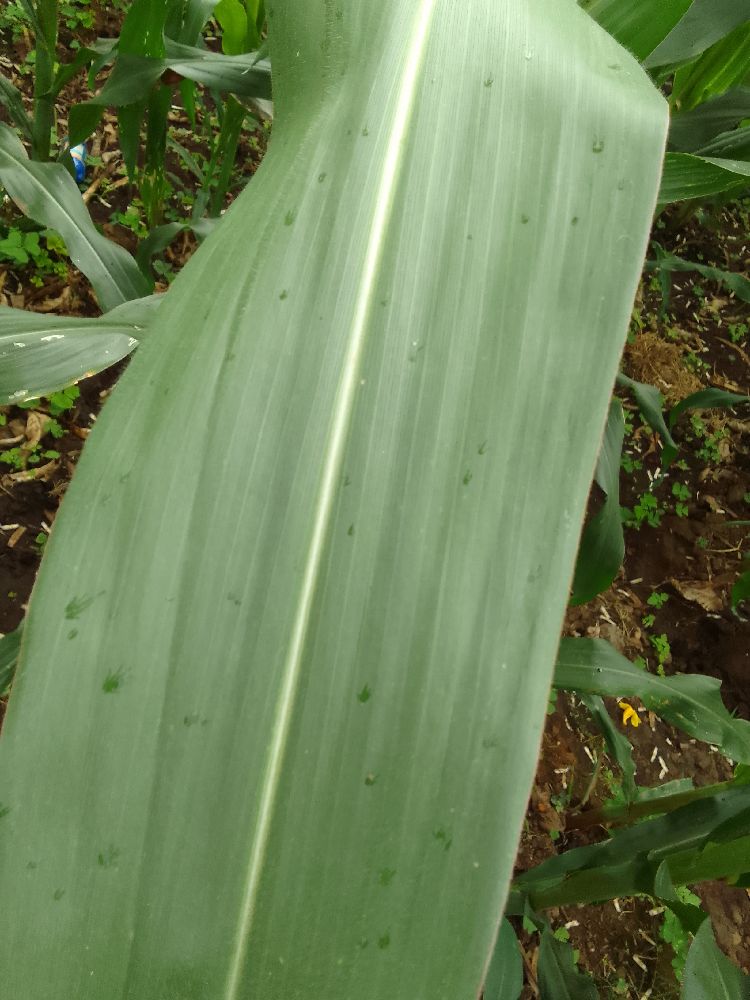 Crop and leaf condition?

maize, healthy
